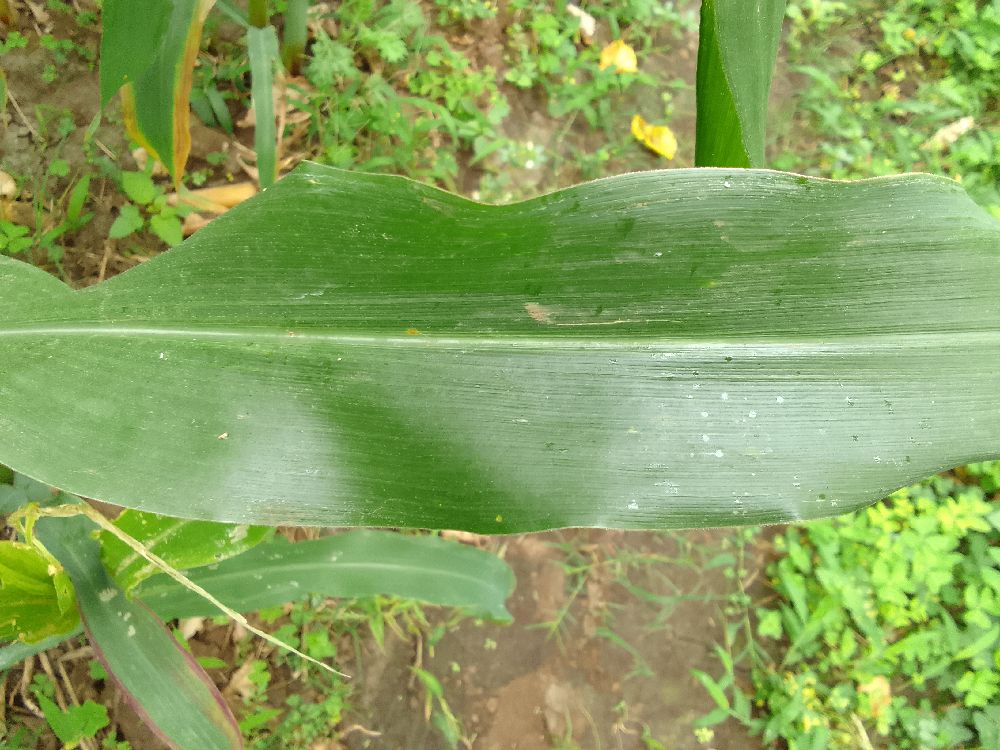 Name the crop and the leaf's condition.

maize, healthy
